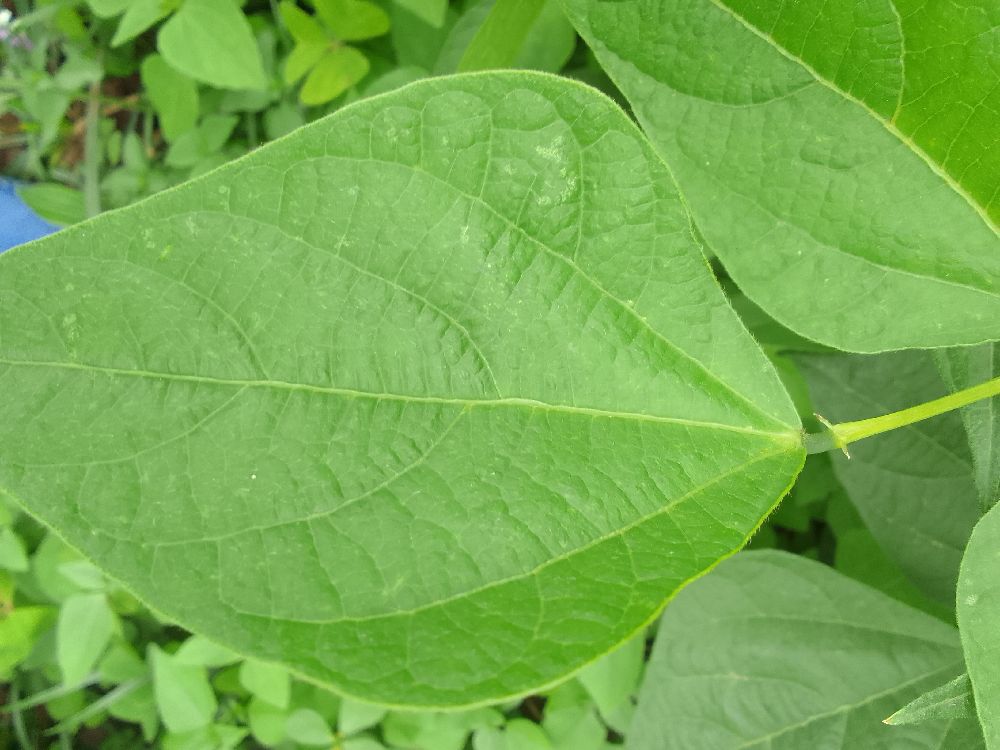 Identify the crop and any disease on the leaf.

common bean, healthy
